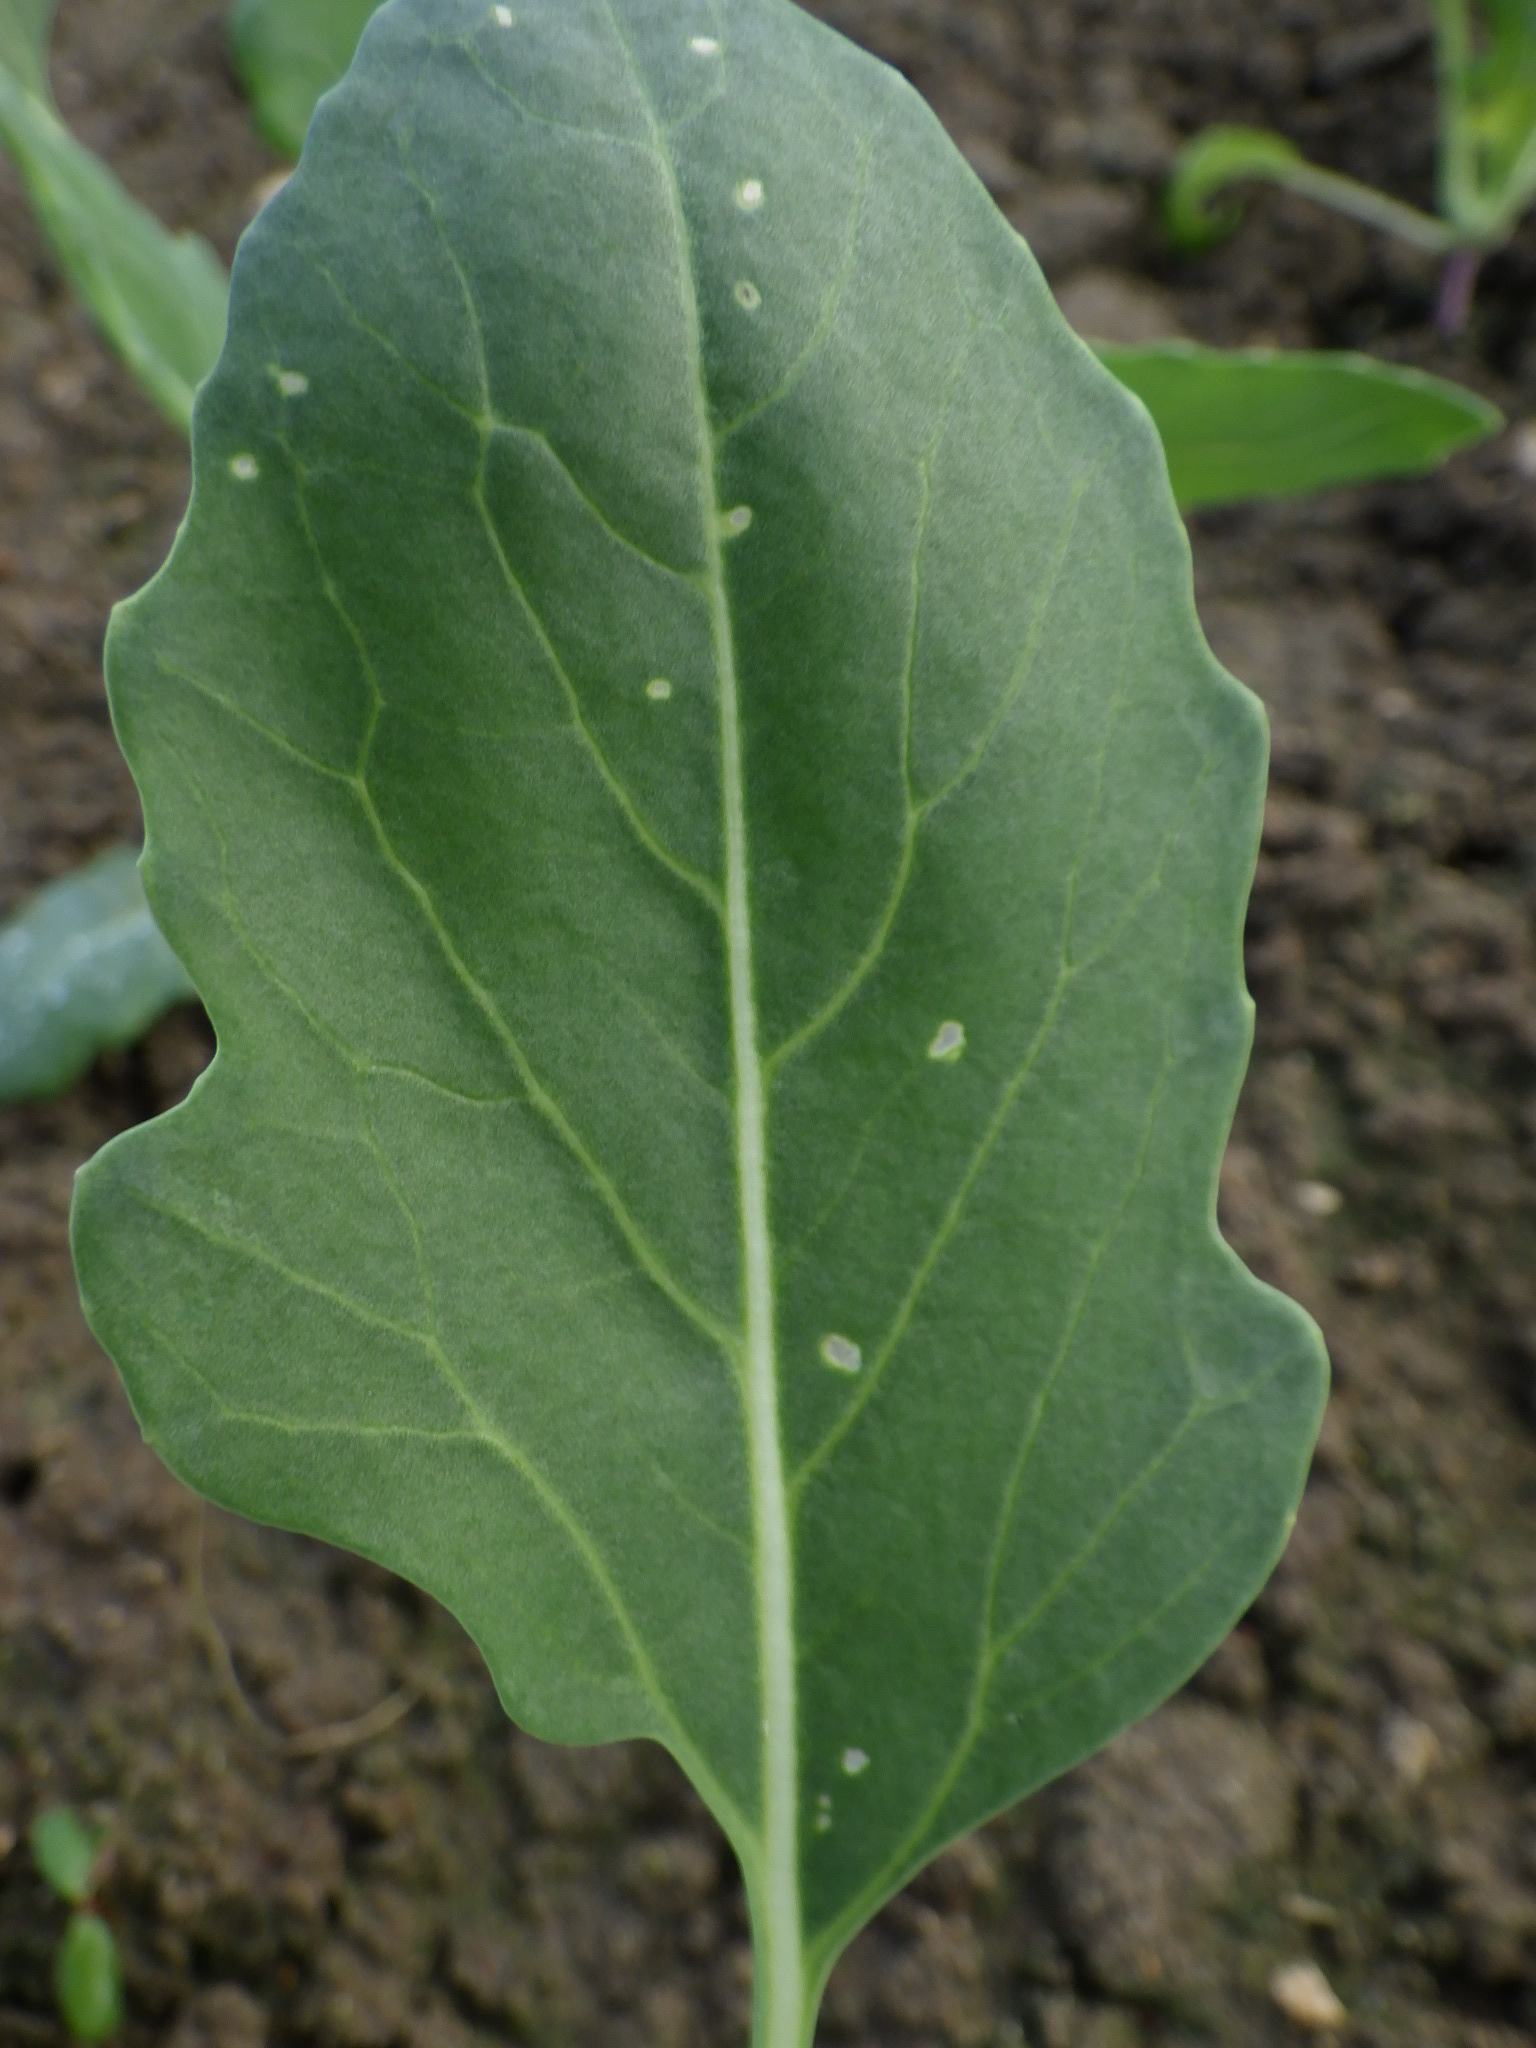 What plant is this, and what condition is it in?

turnip, phytophagous
